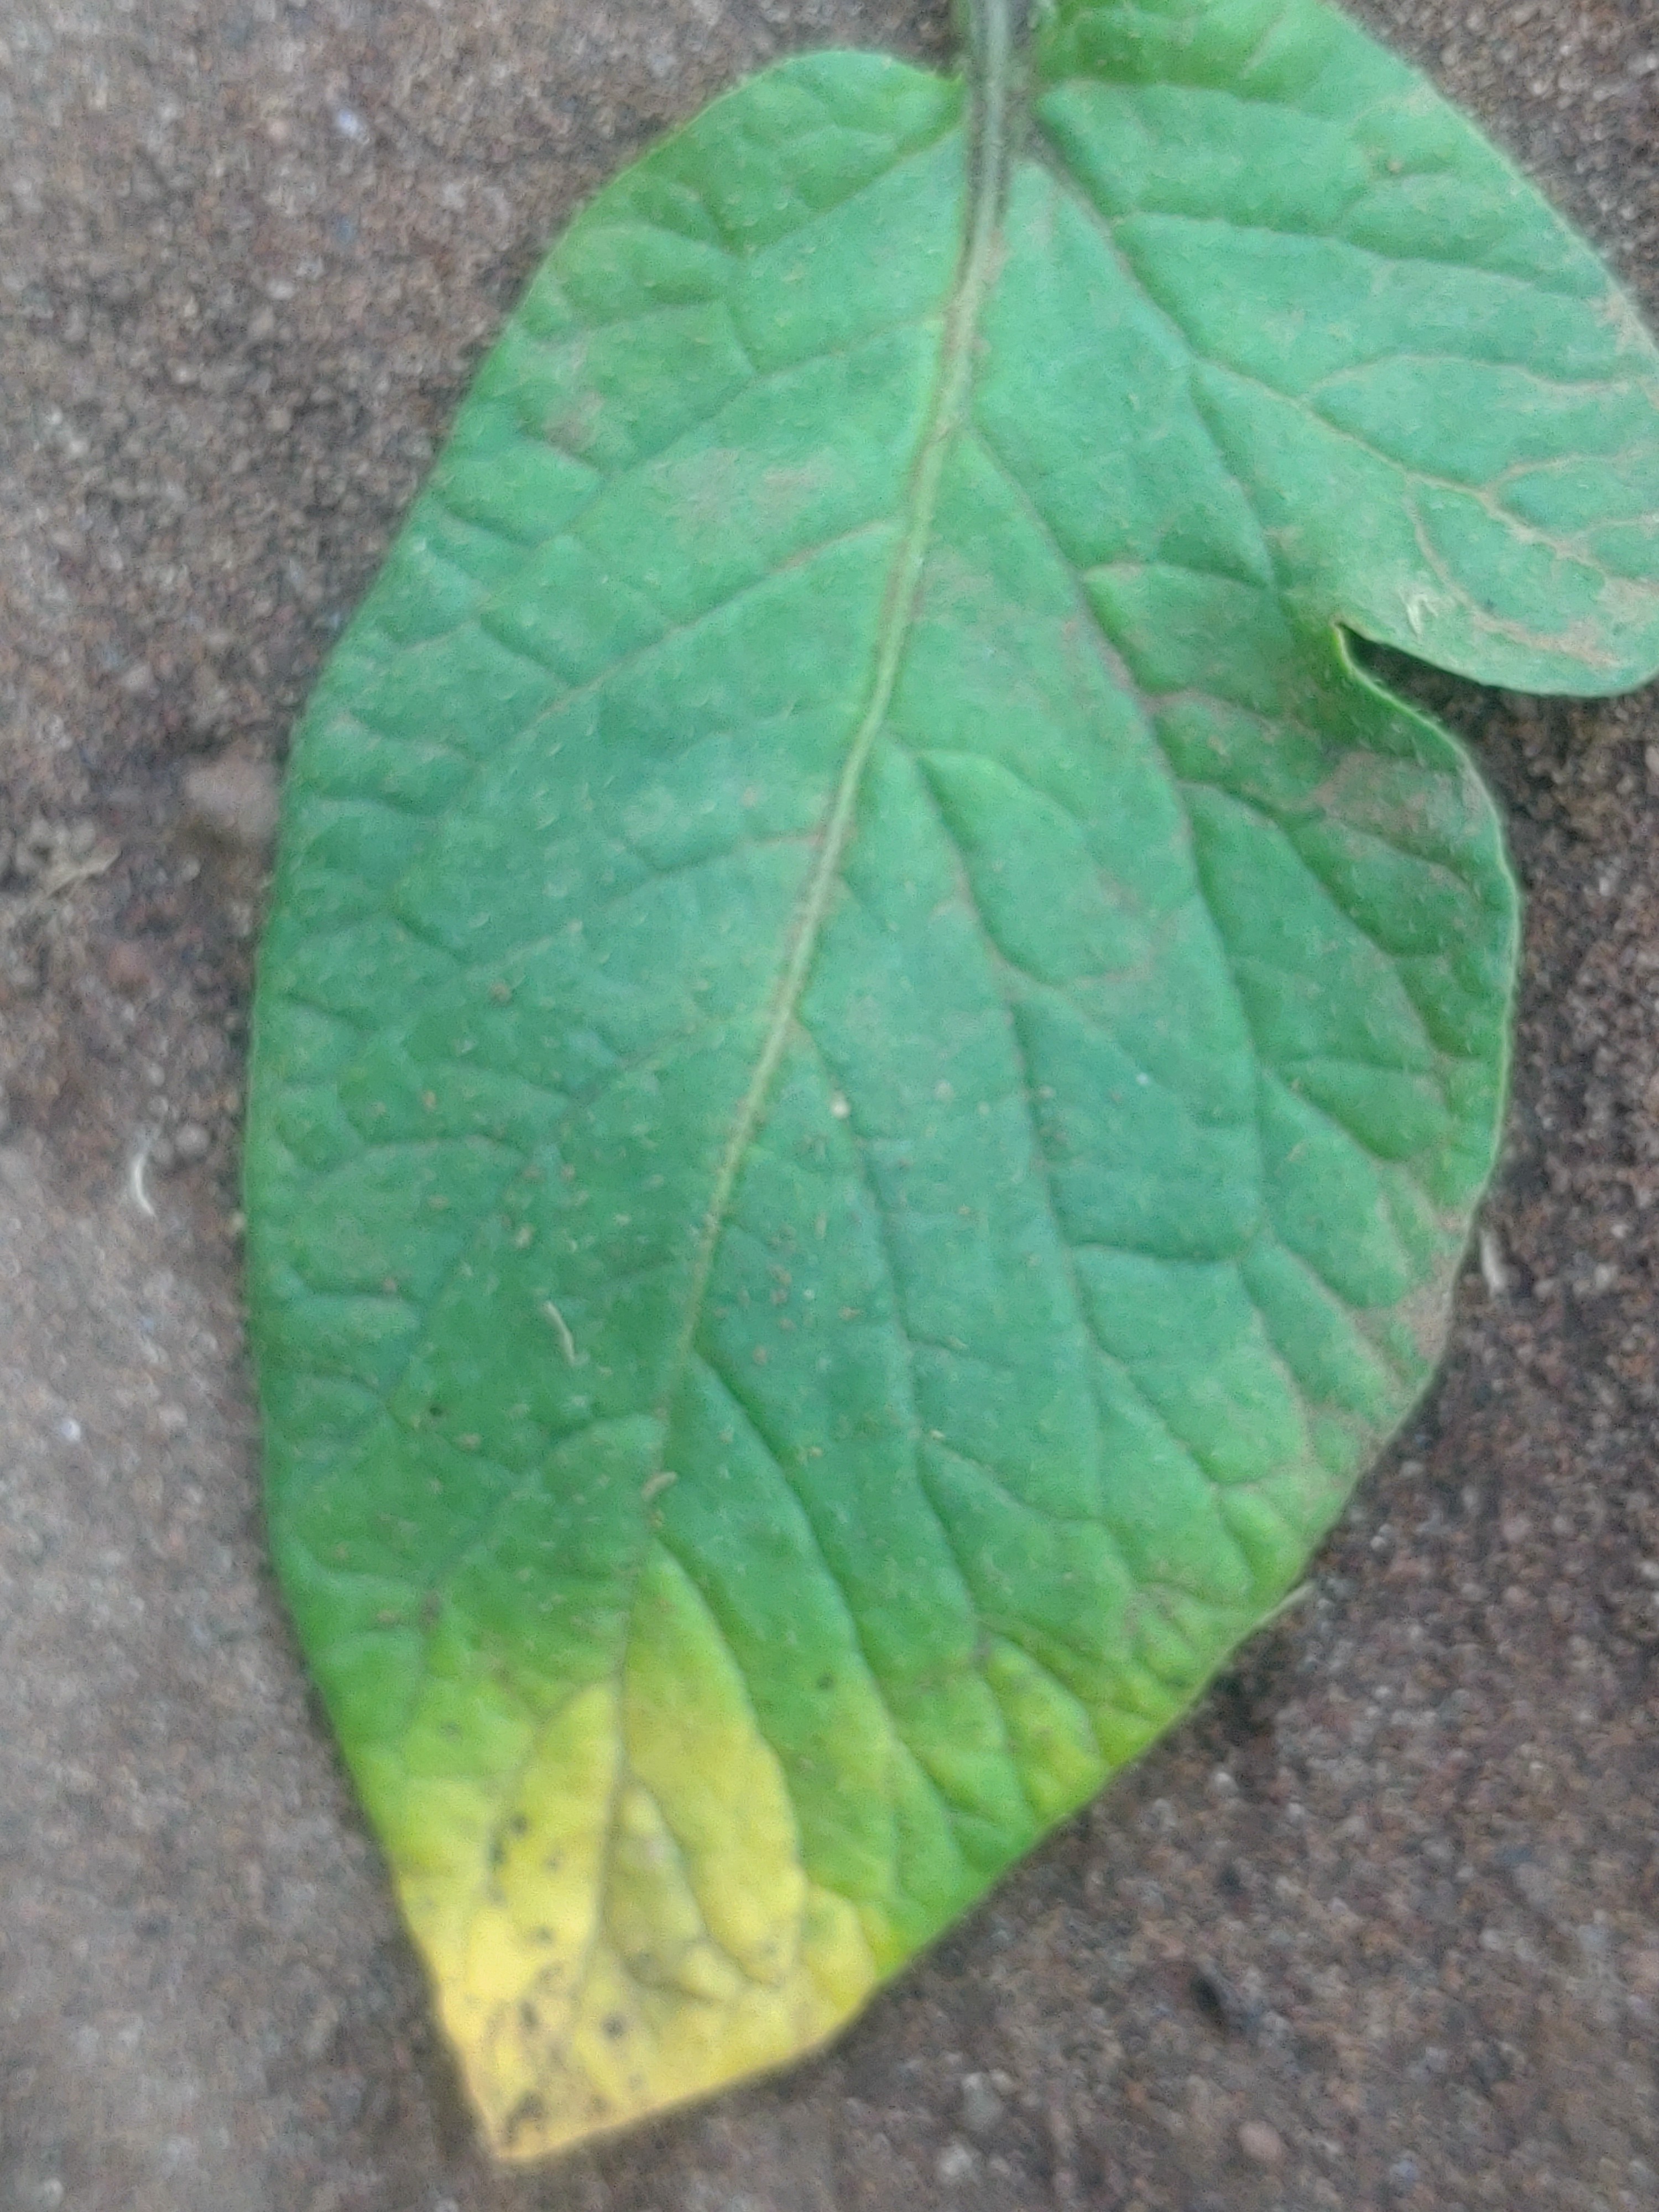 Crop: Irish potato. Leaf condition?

late blight
